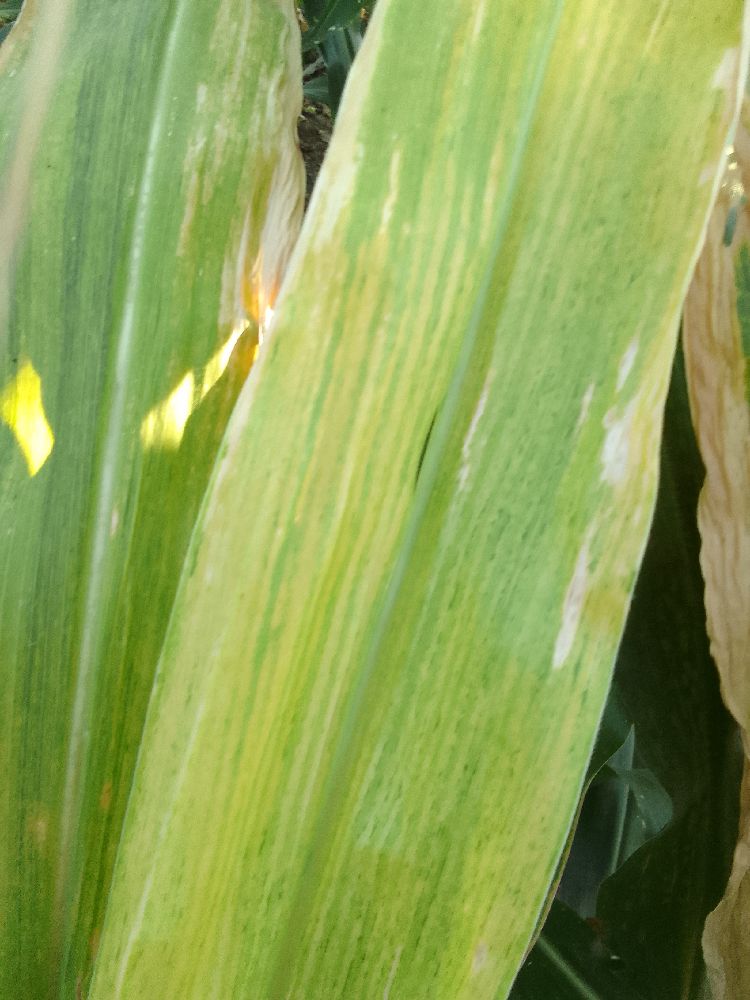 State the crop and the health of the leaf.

maize, maize lethal necrosis
